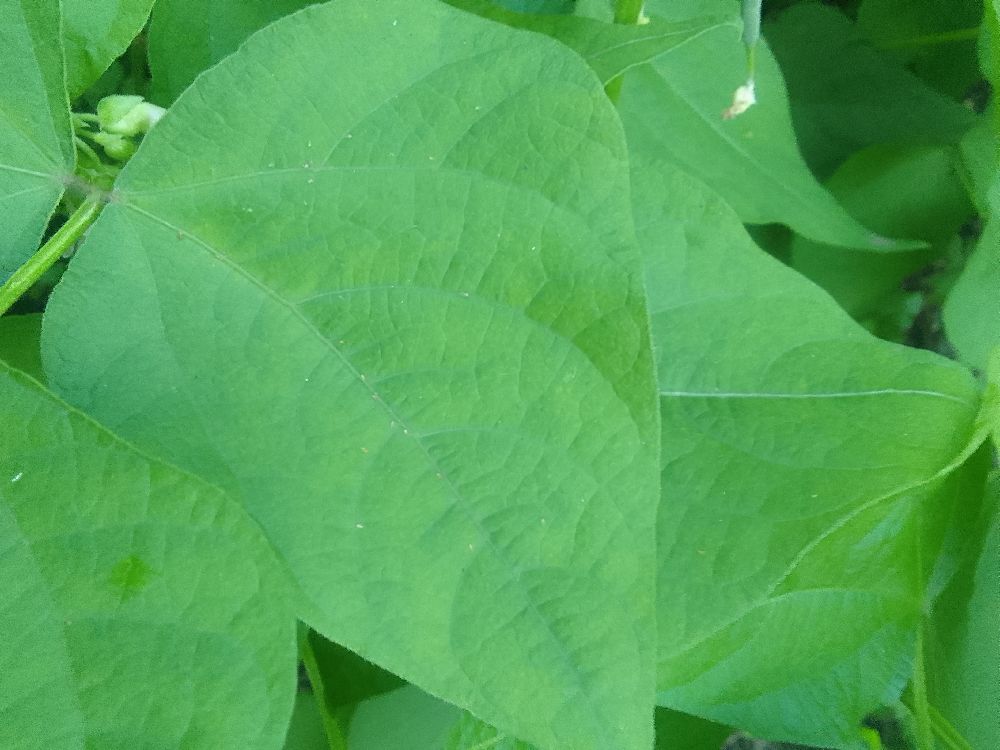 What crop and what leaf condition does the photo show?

common bean, healthy
